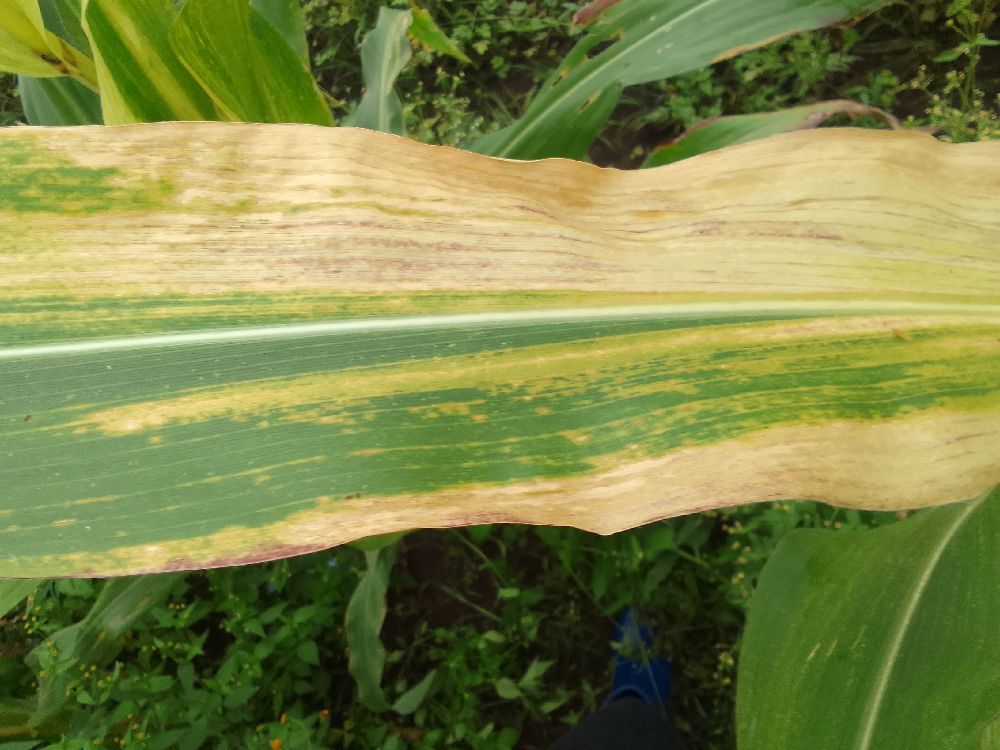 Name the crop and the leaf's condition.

maize, maize lethal necrosis
